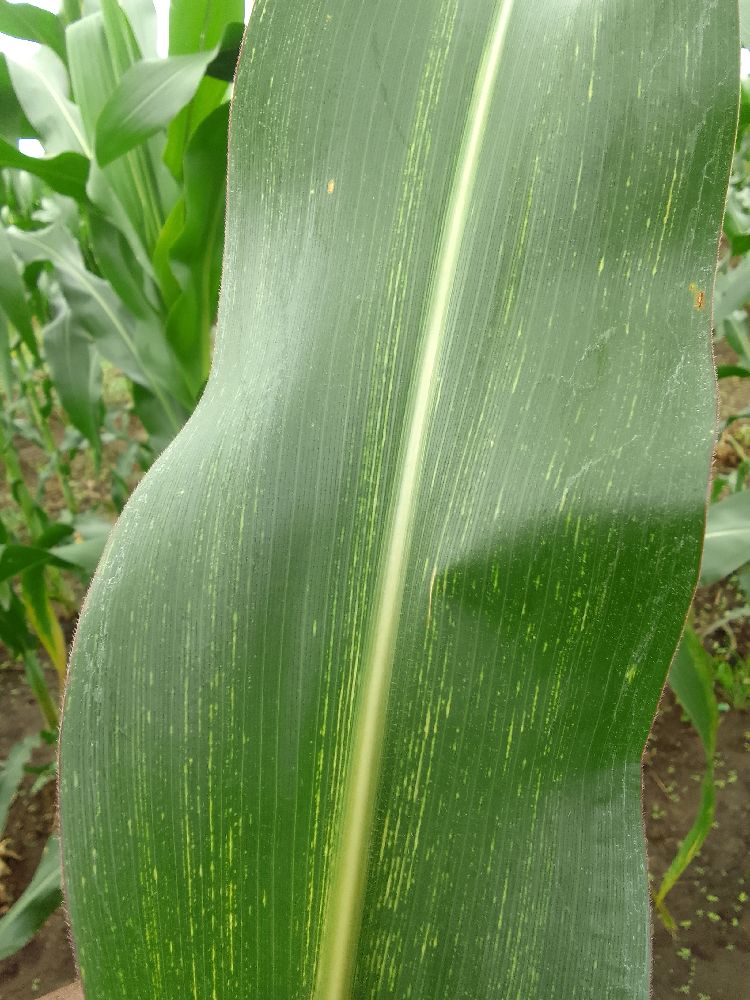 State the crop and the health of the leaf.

maize, maize streak virus
